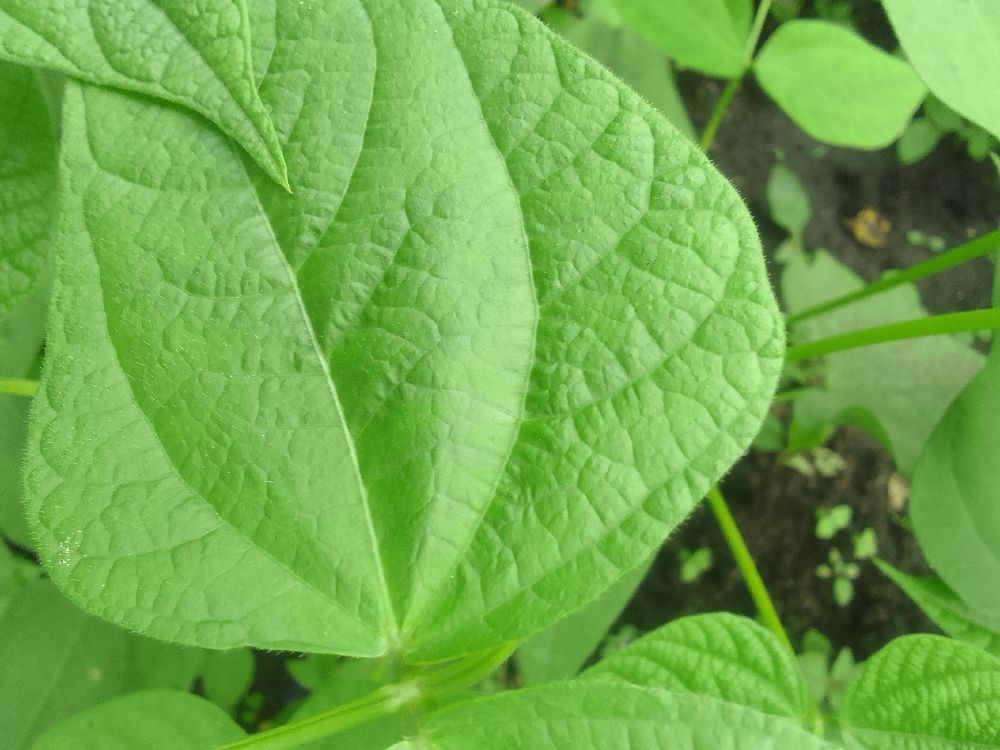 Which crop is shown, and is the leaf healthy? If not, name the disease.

common bean, healthy
